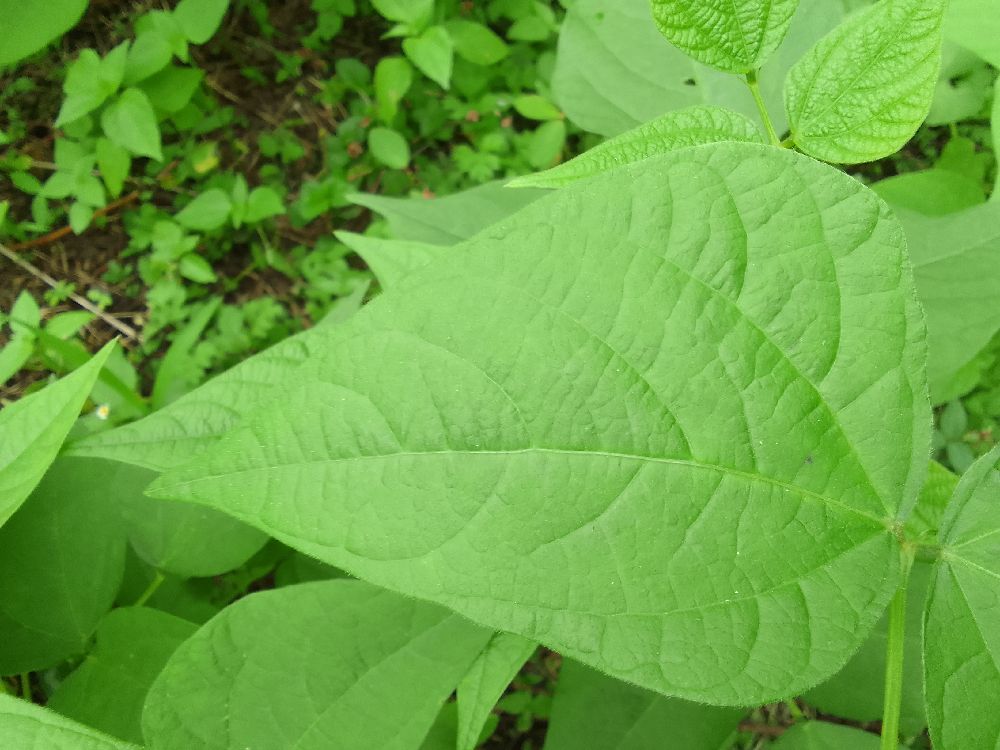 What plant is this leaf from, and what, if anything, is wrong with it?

common bean, healthy
